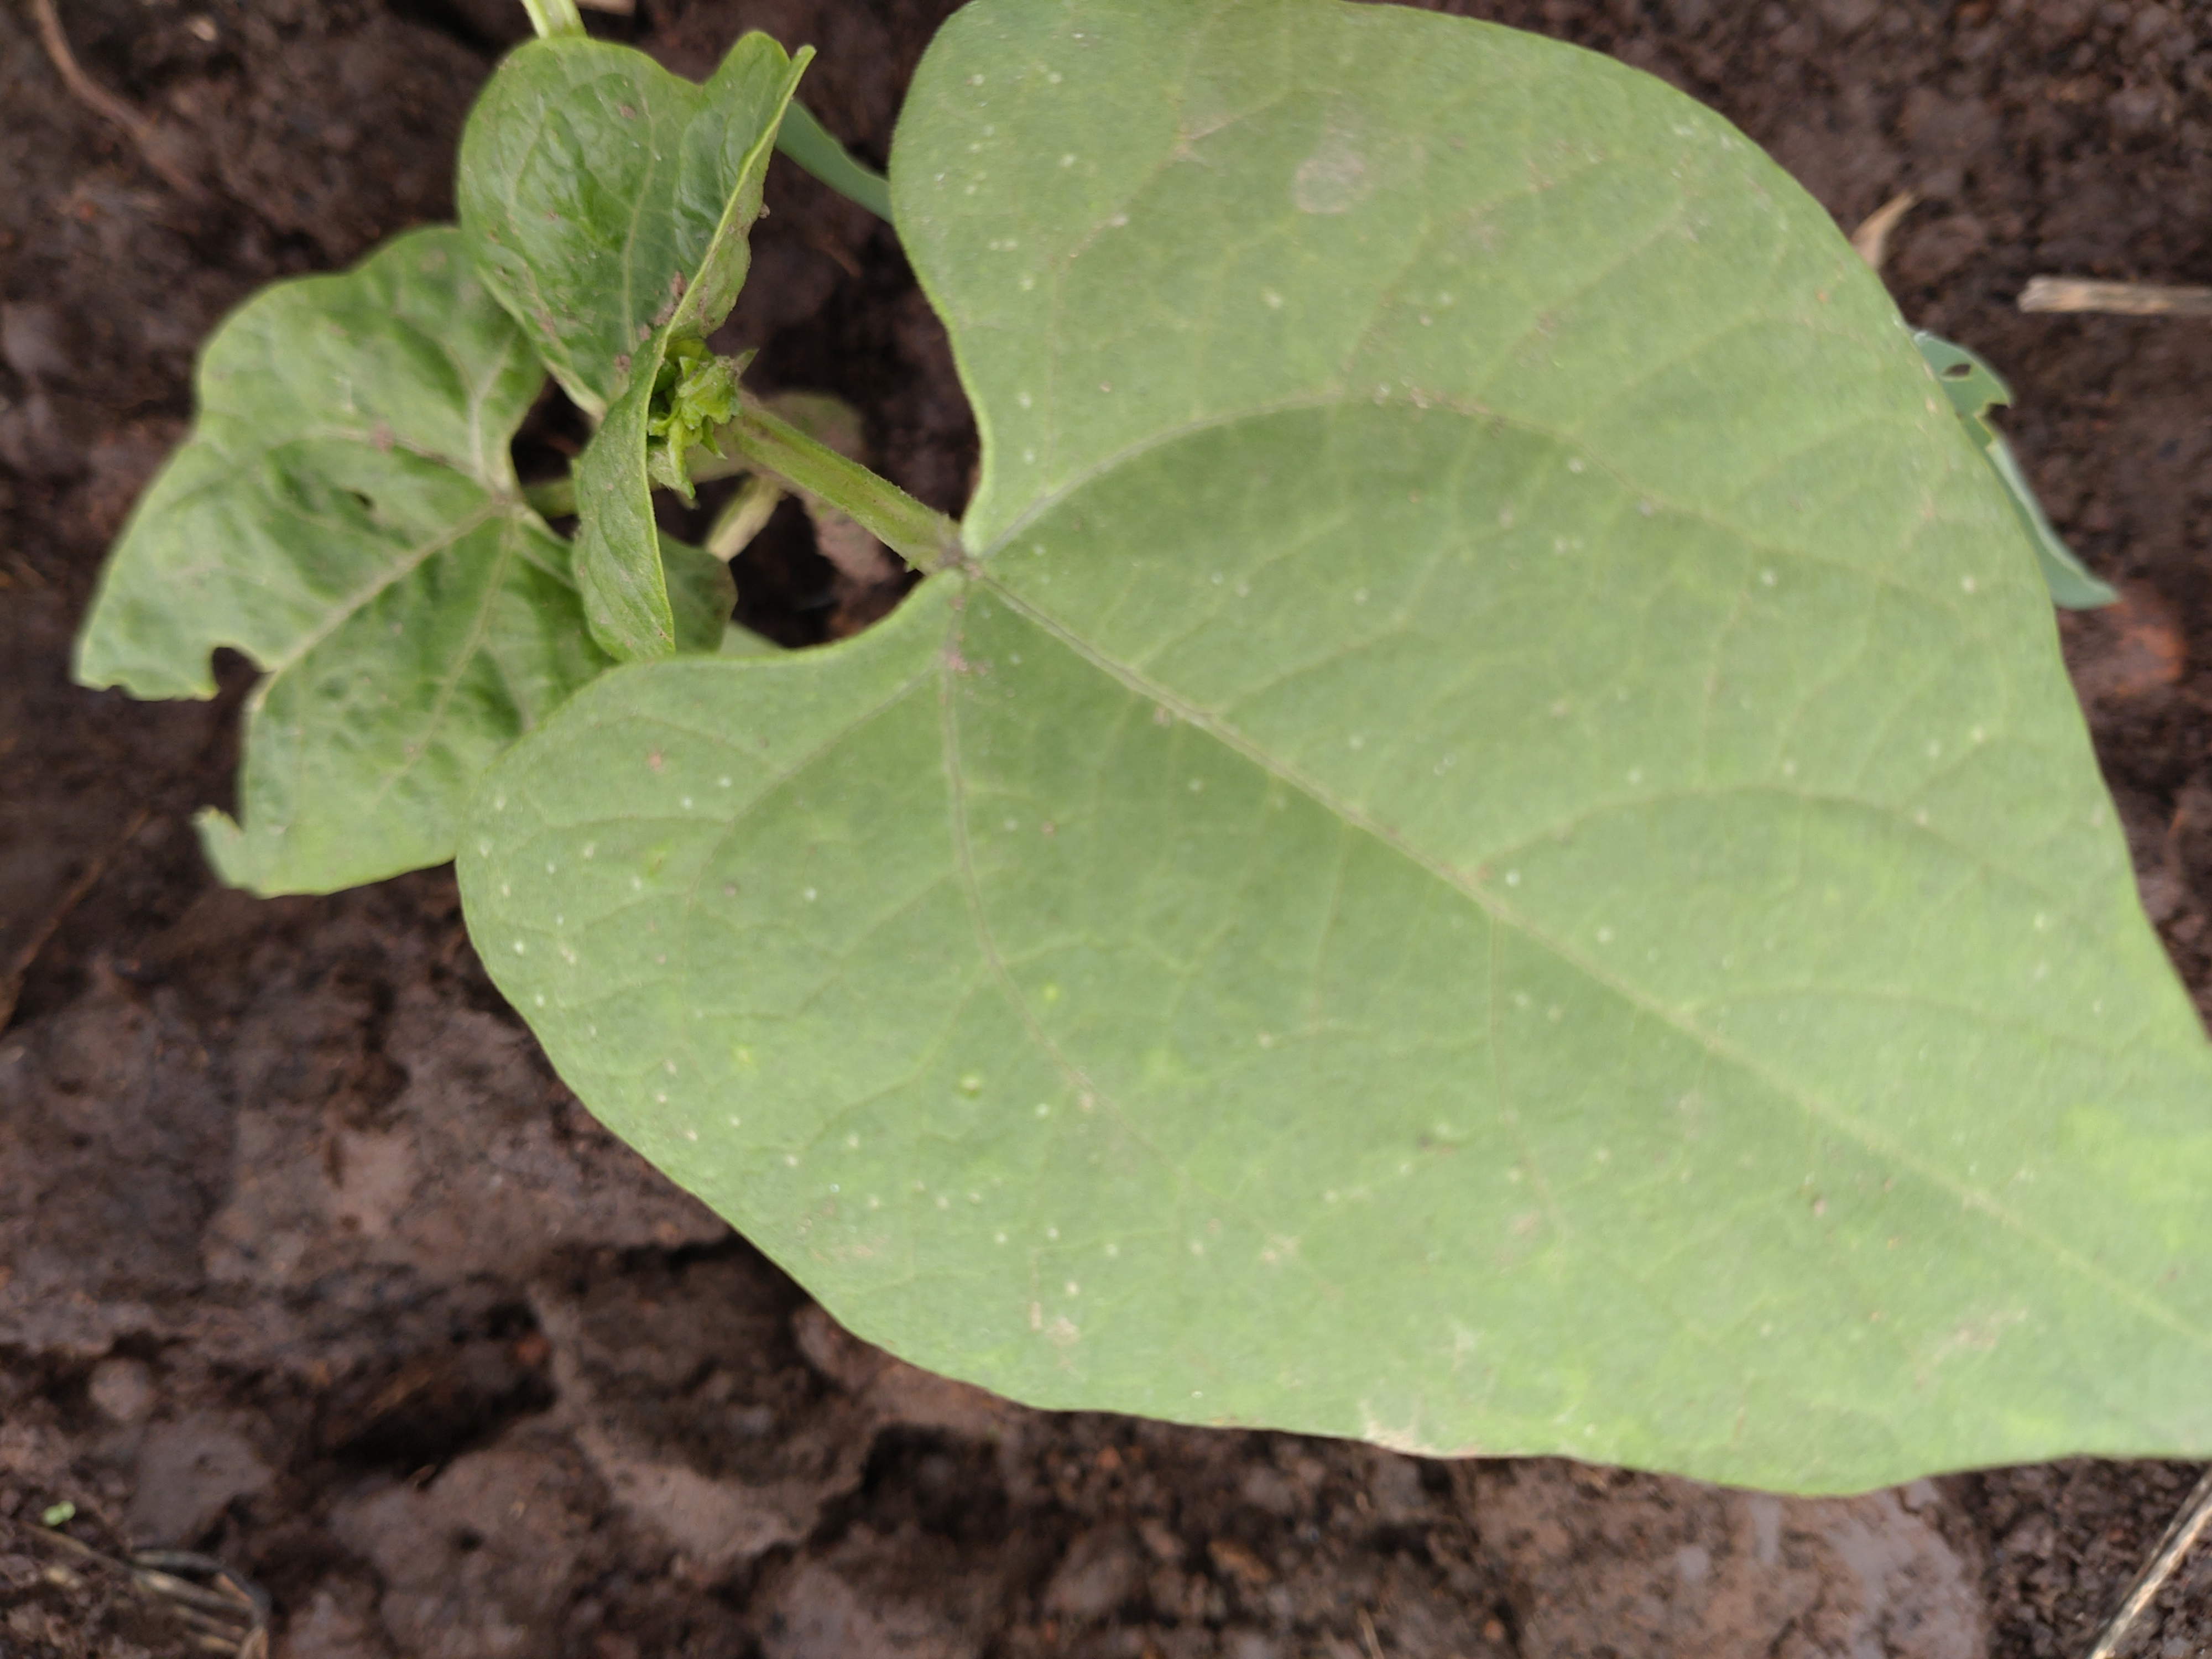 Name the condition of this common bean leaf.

healthy
